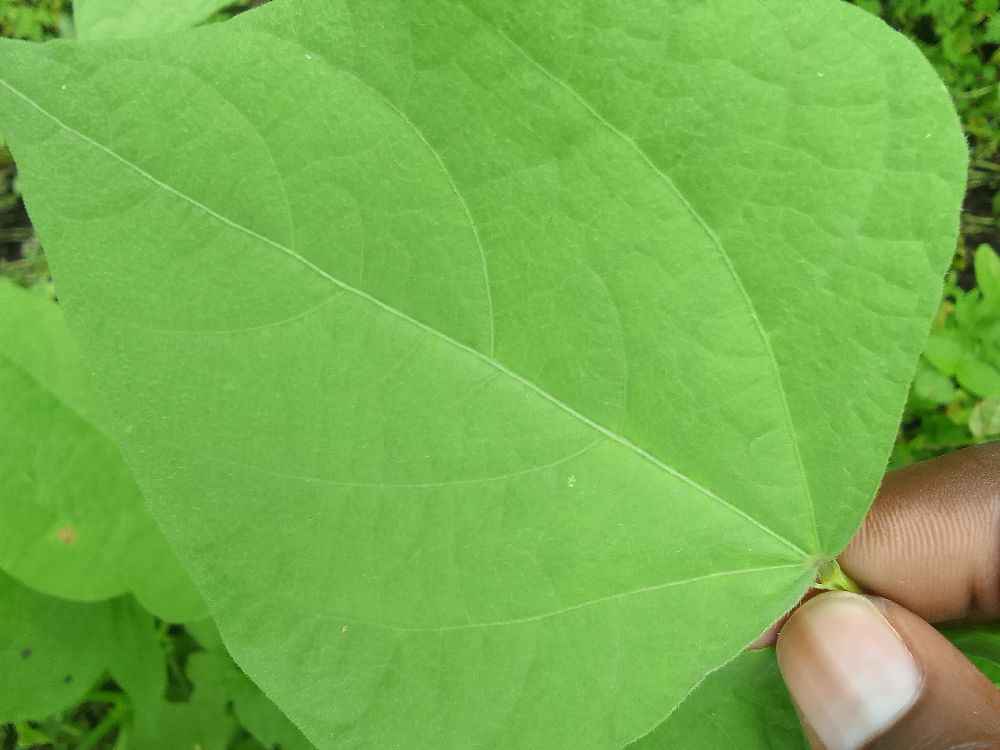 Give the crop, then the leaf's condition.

common bean, healthy
